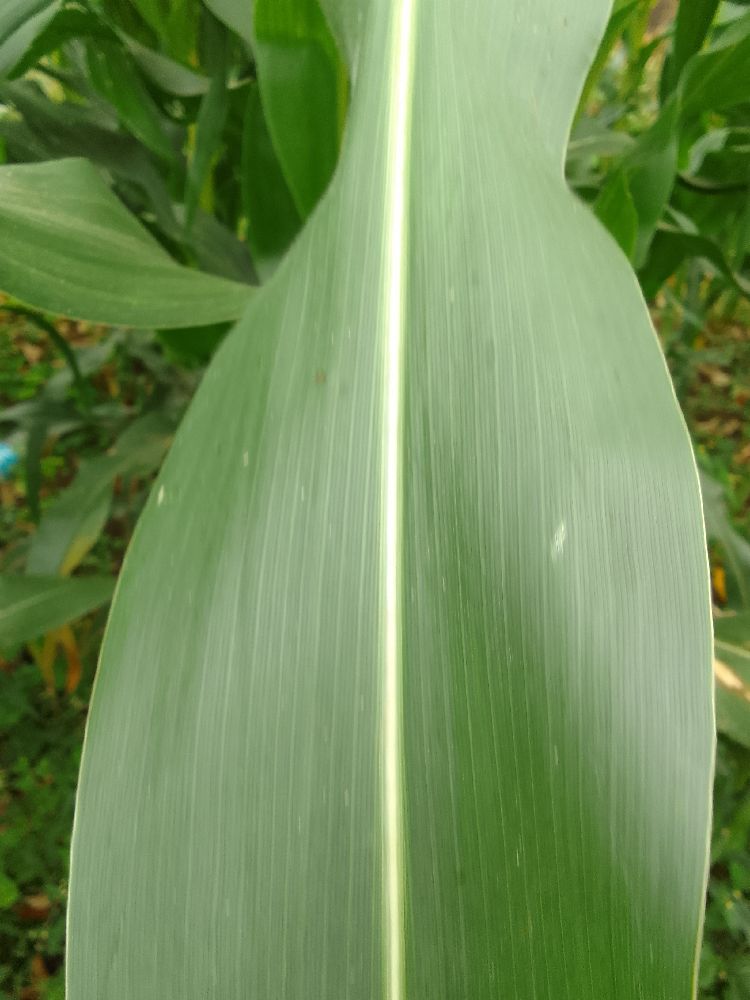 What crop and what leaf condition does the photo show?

maize, healthy
